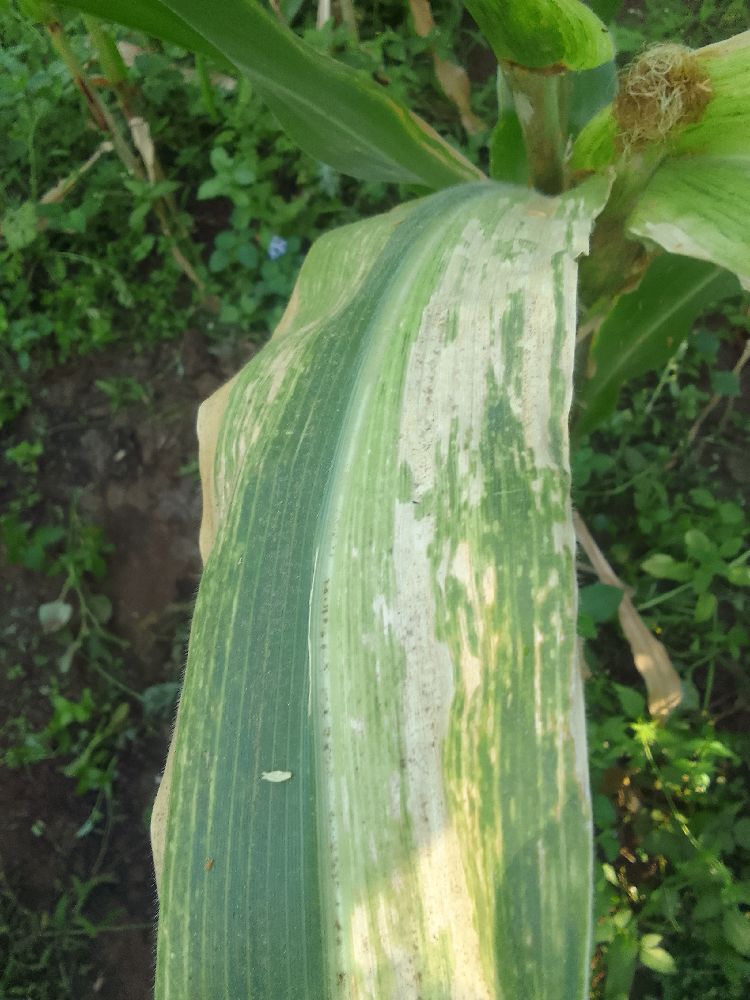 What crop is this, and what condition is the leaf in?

maize, maize lethal necrosis
